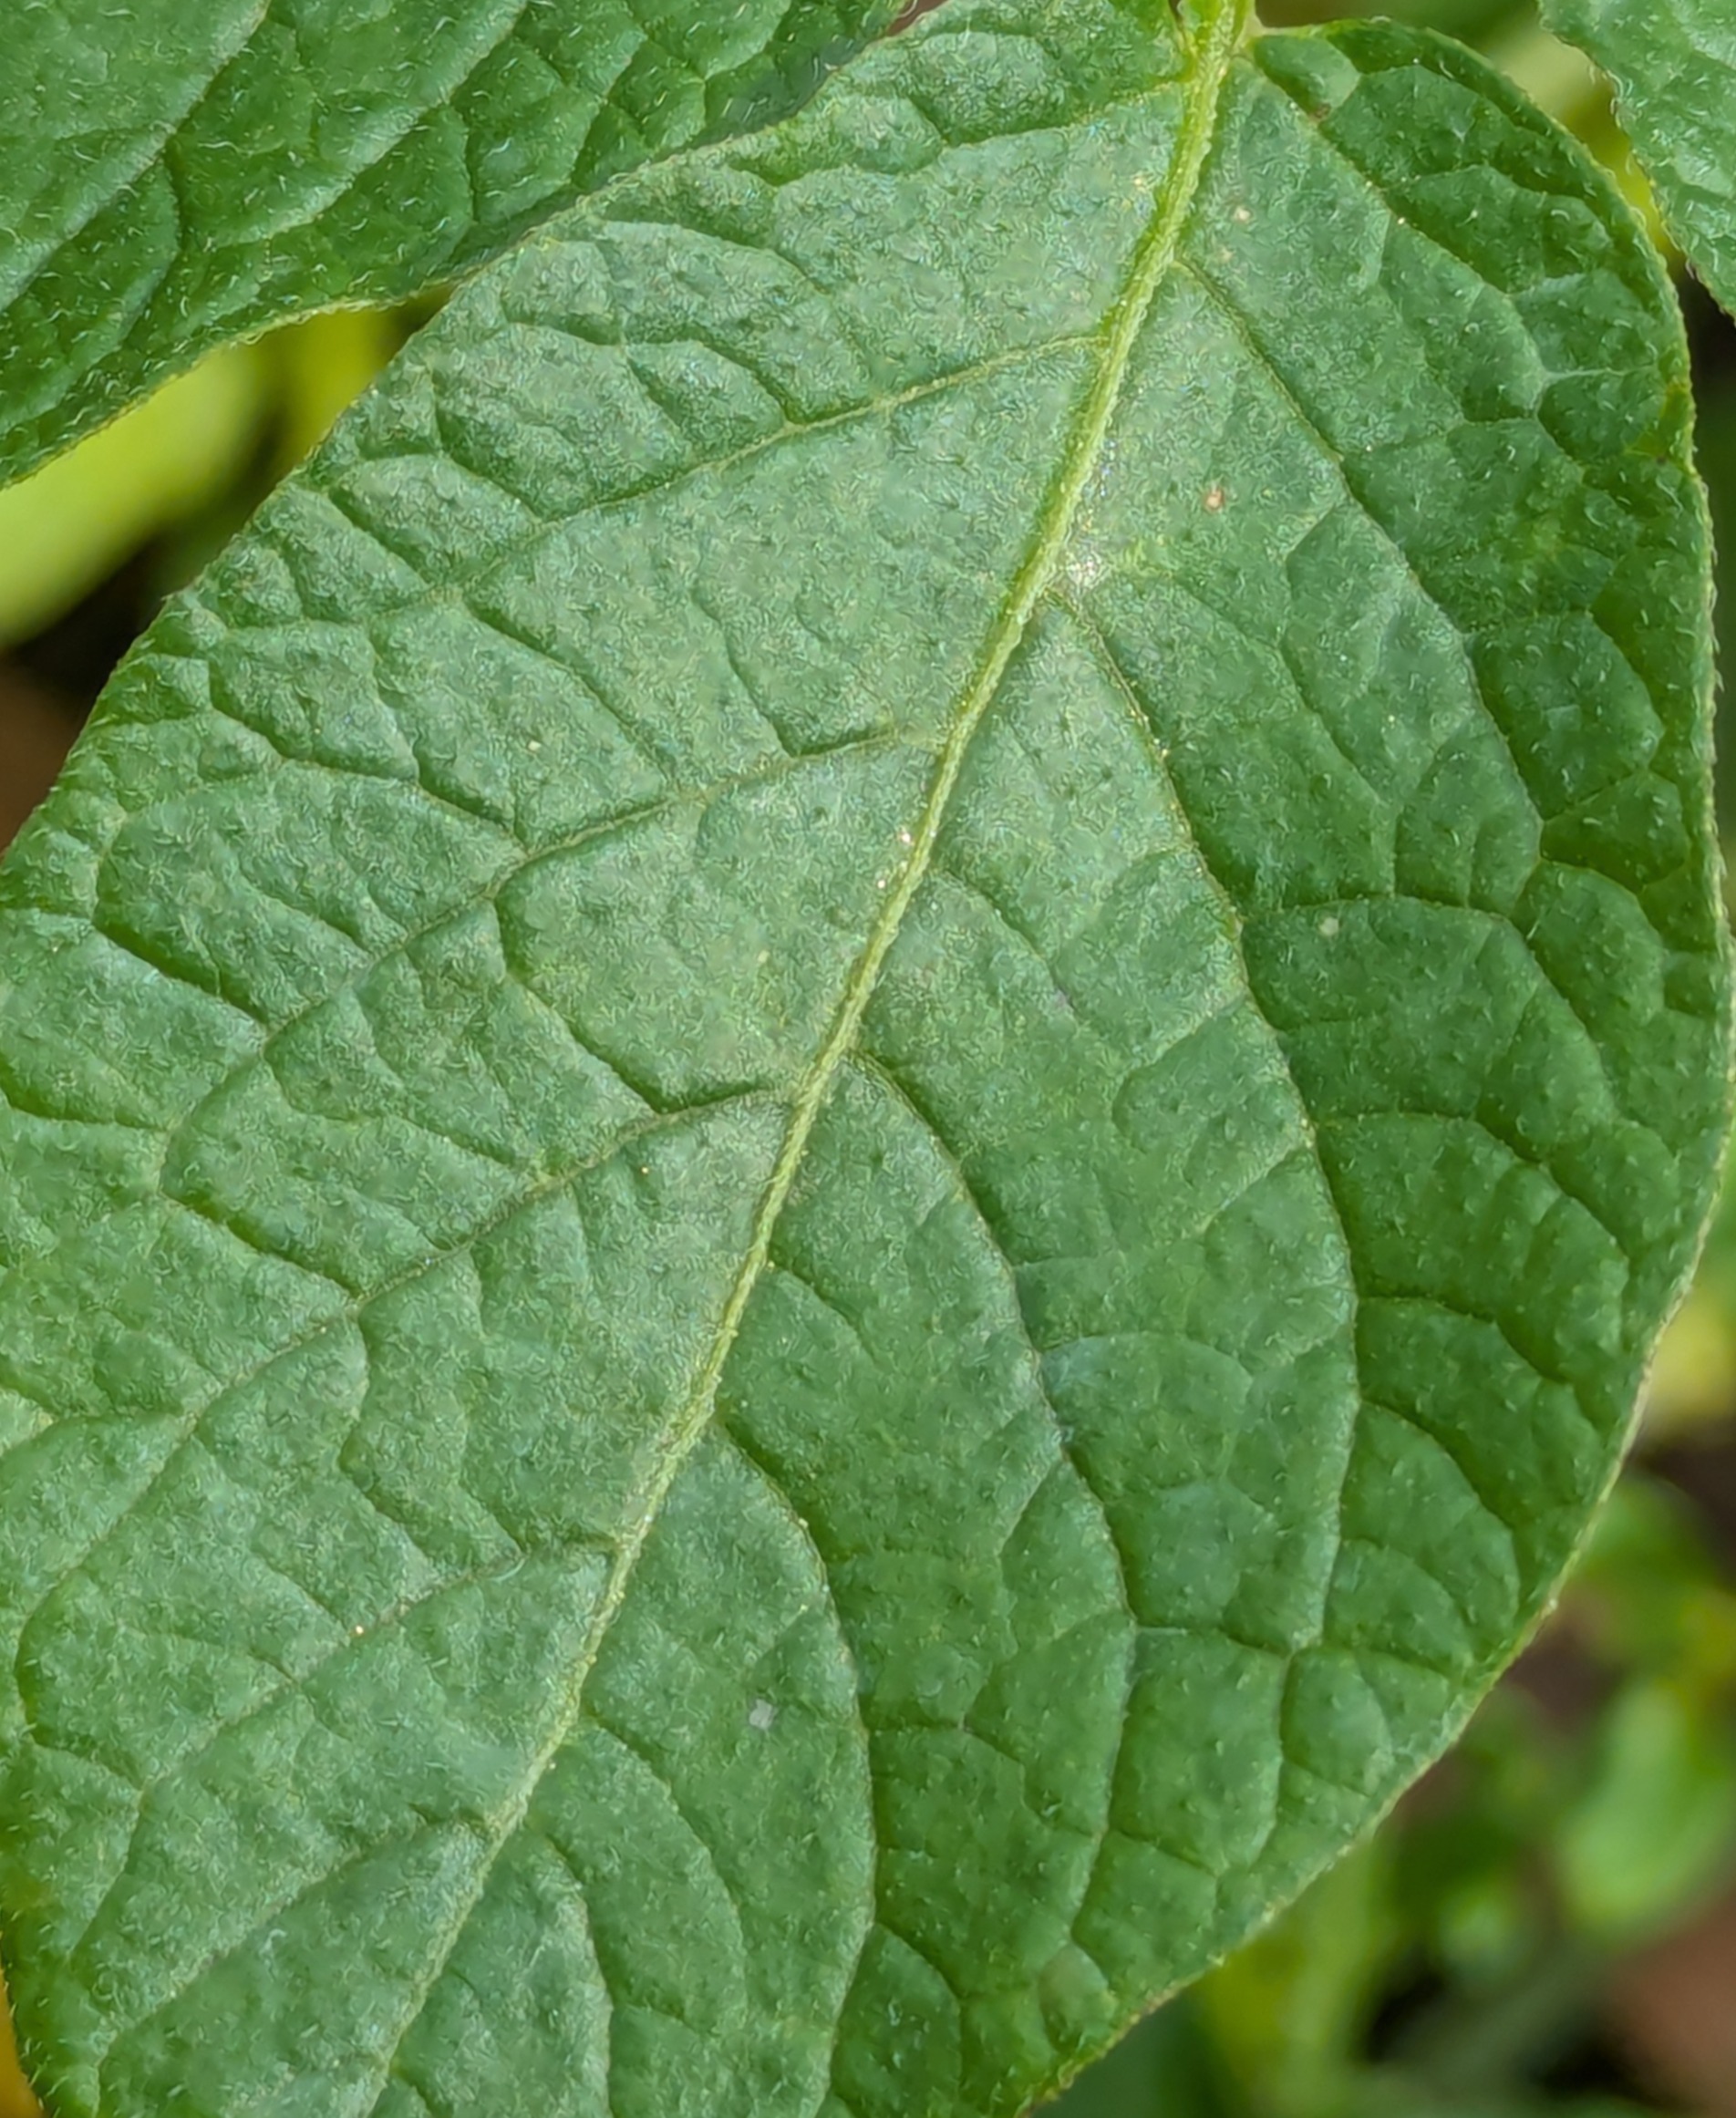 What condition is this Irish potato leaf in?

healthy
